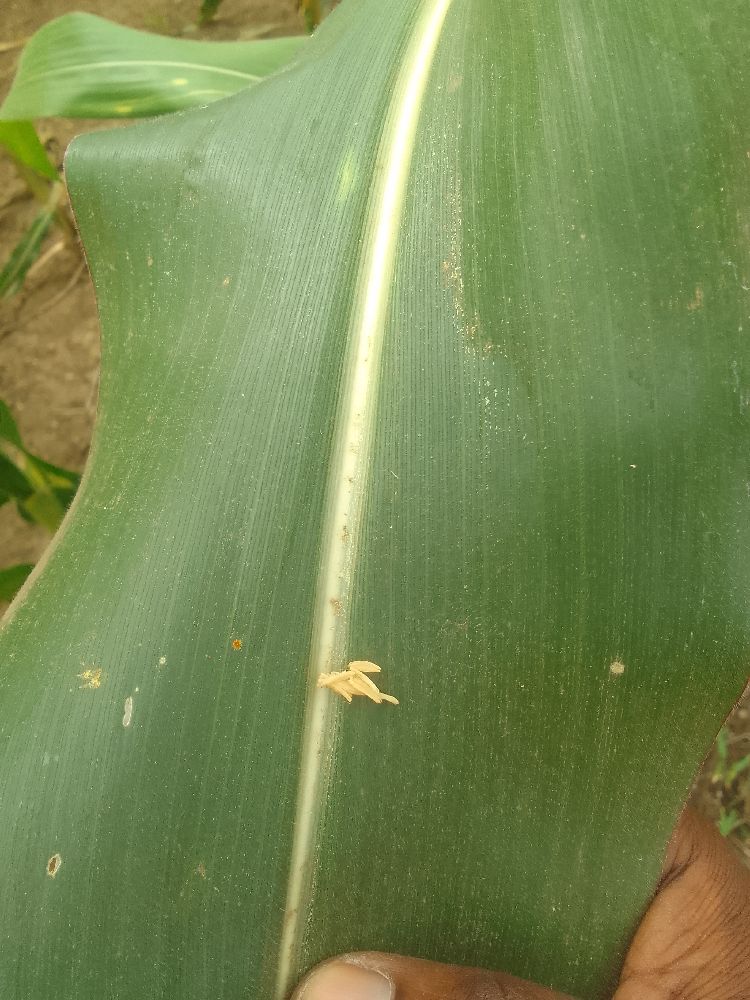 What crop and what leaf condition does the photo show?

maize, healthy
